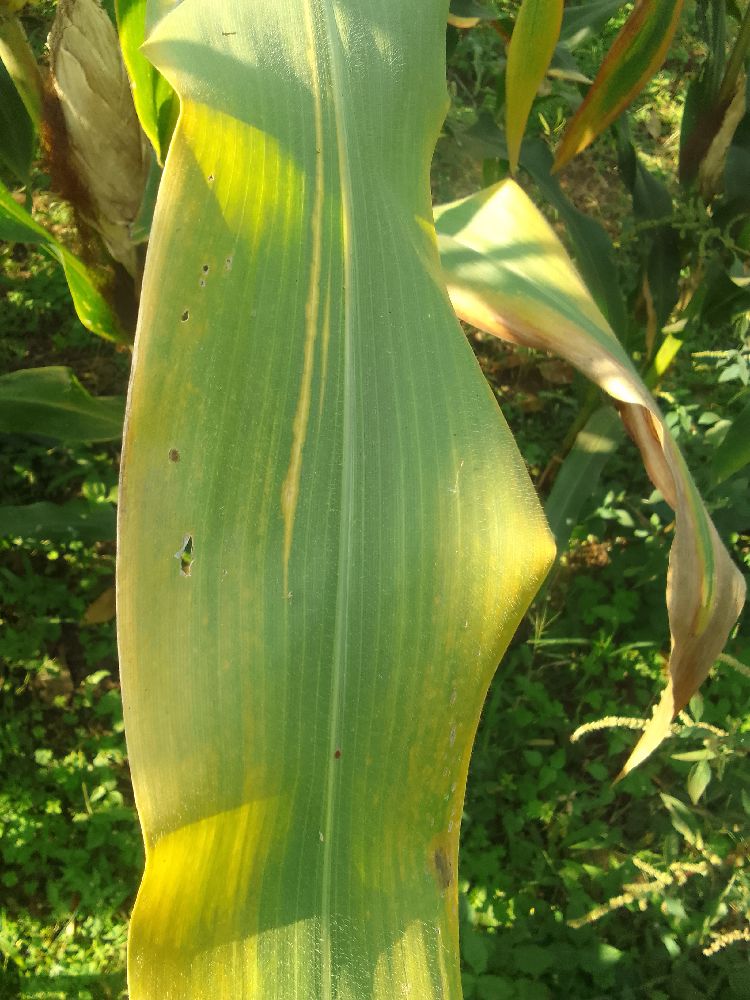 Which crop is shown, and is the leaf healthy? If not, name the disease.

maize, maize lethal necrosis
